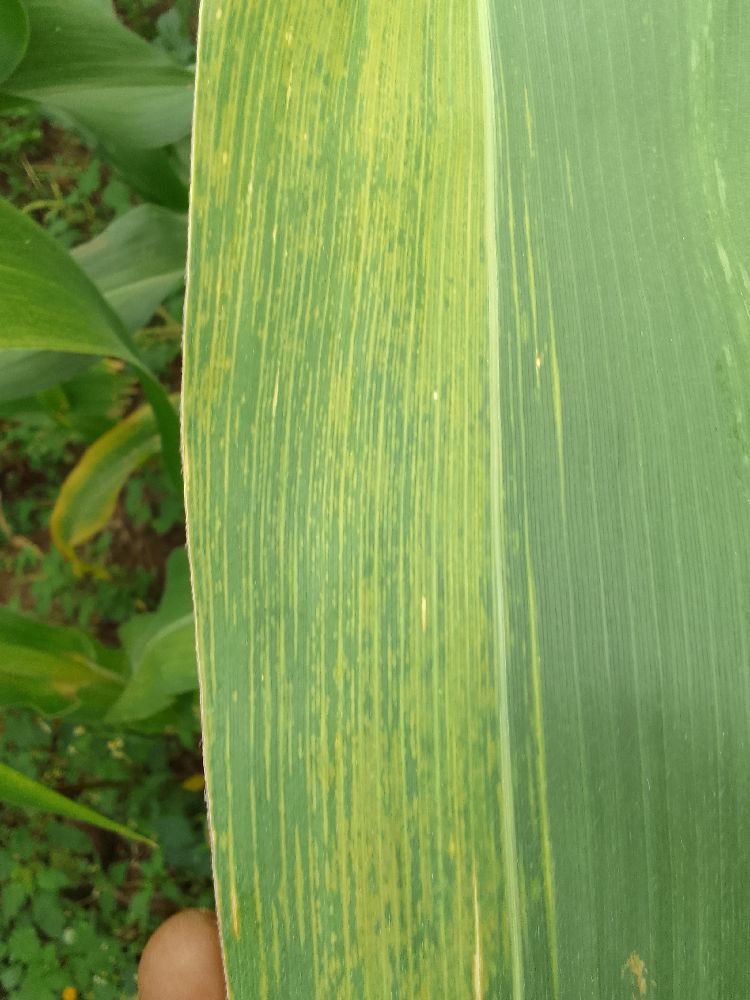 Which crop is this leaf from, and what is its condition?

maize, maize lethal necrosis
